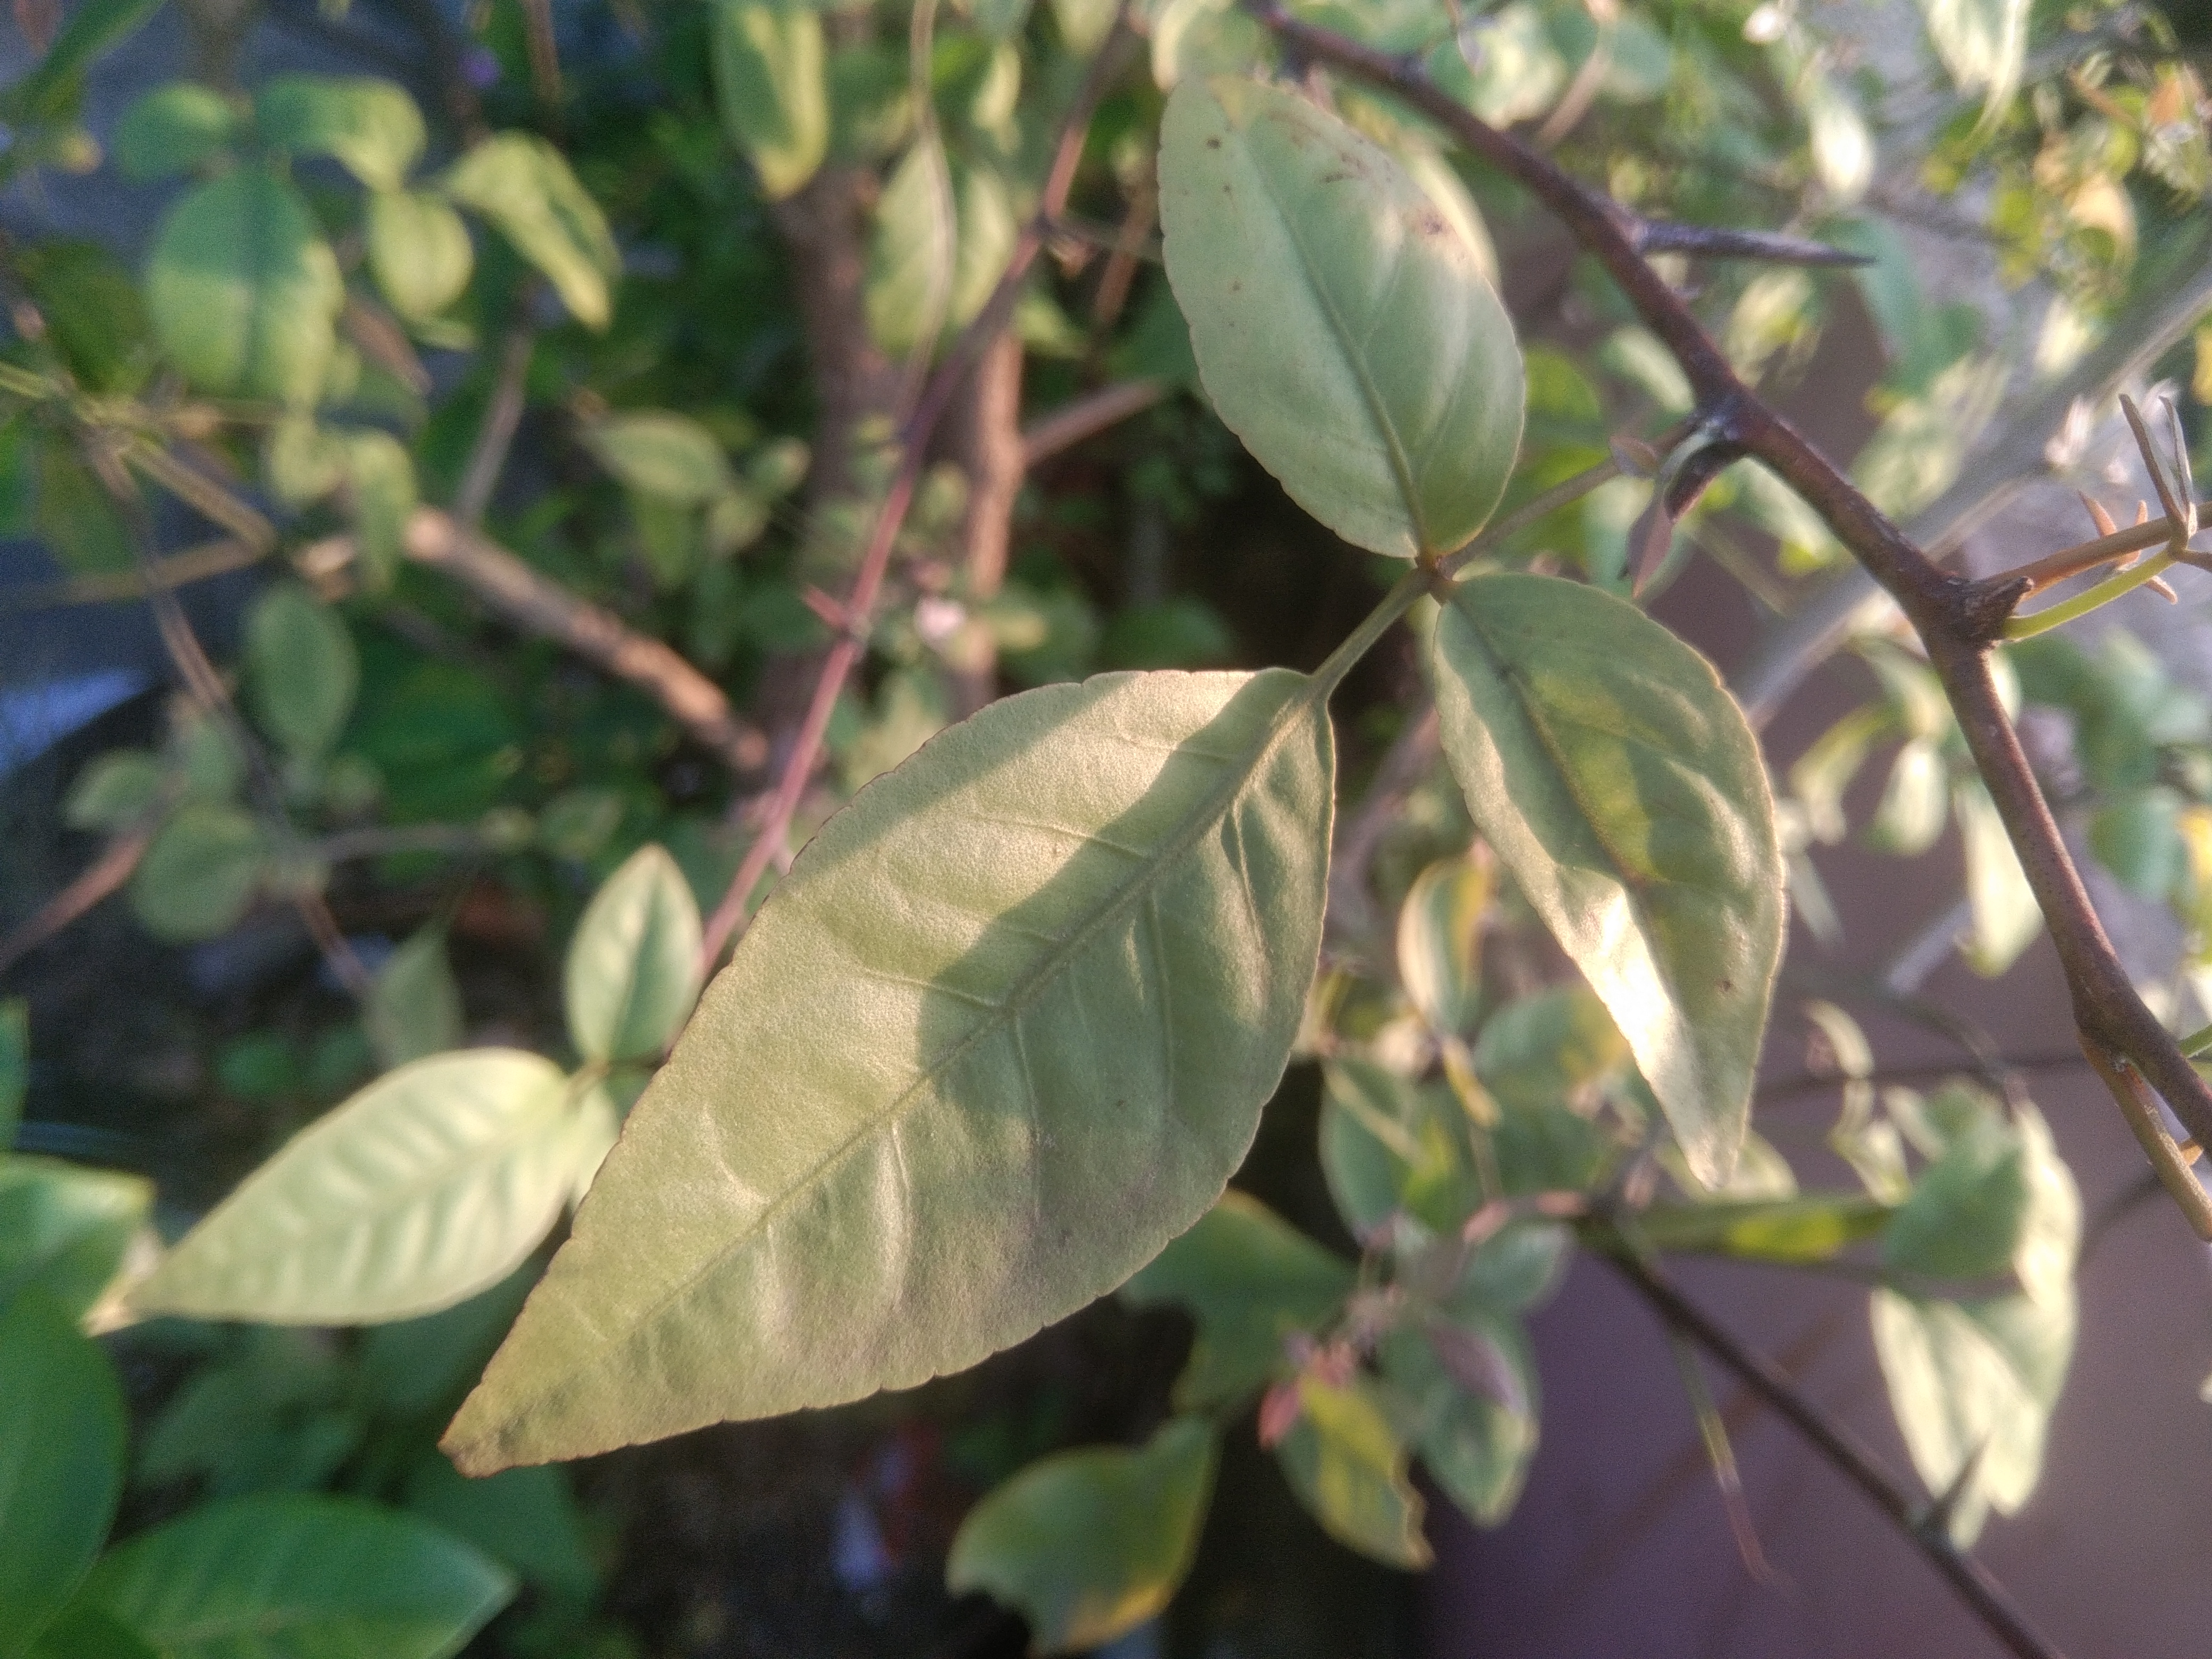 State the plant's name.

wood apple
